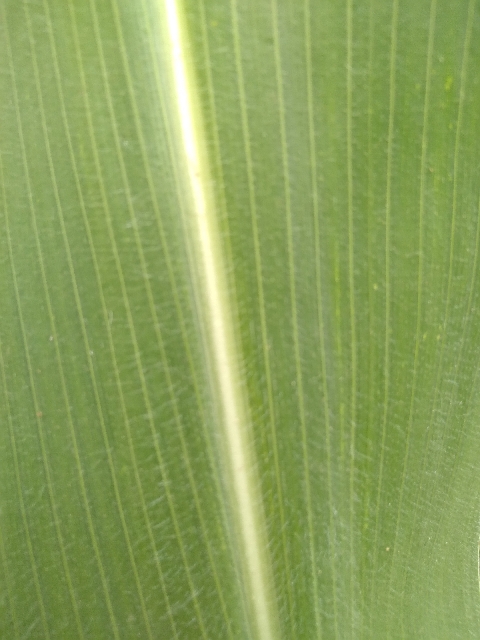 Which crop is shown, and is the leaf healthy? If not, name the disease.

maize, healthy
